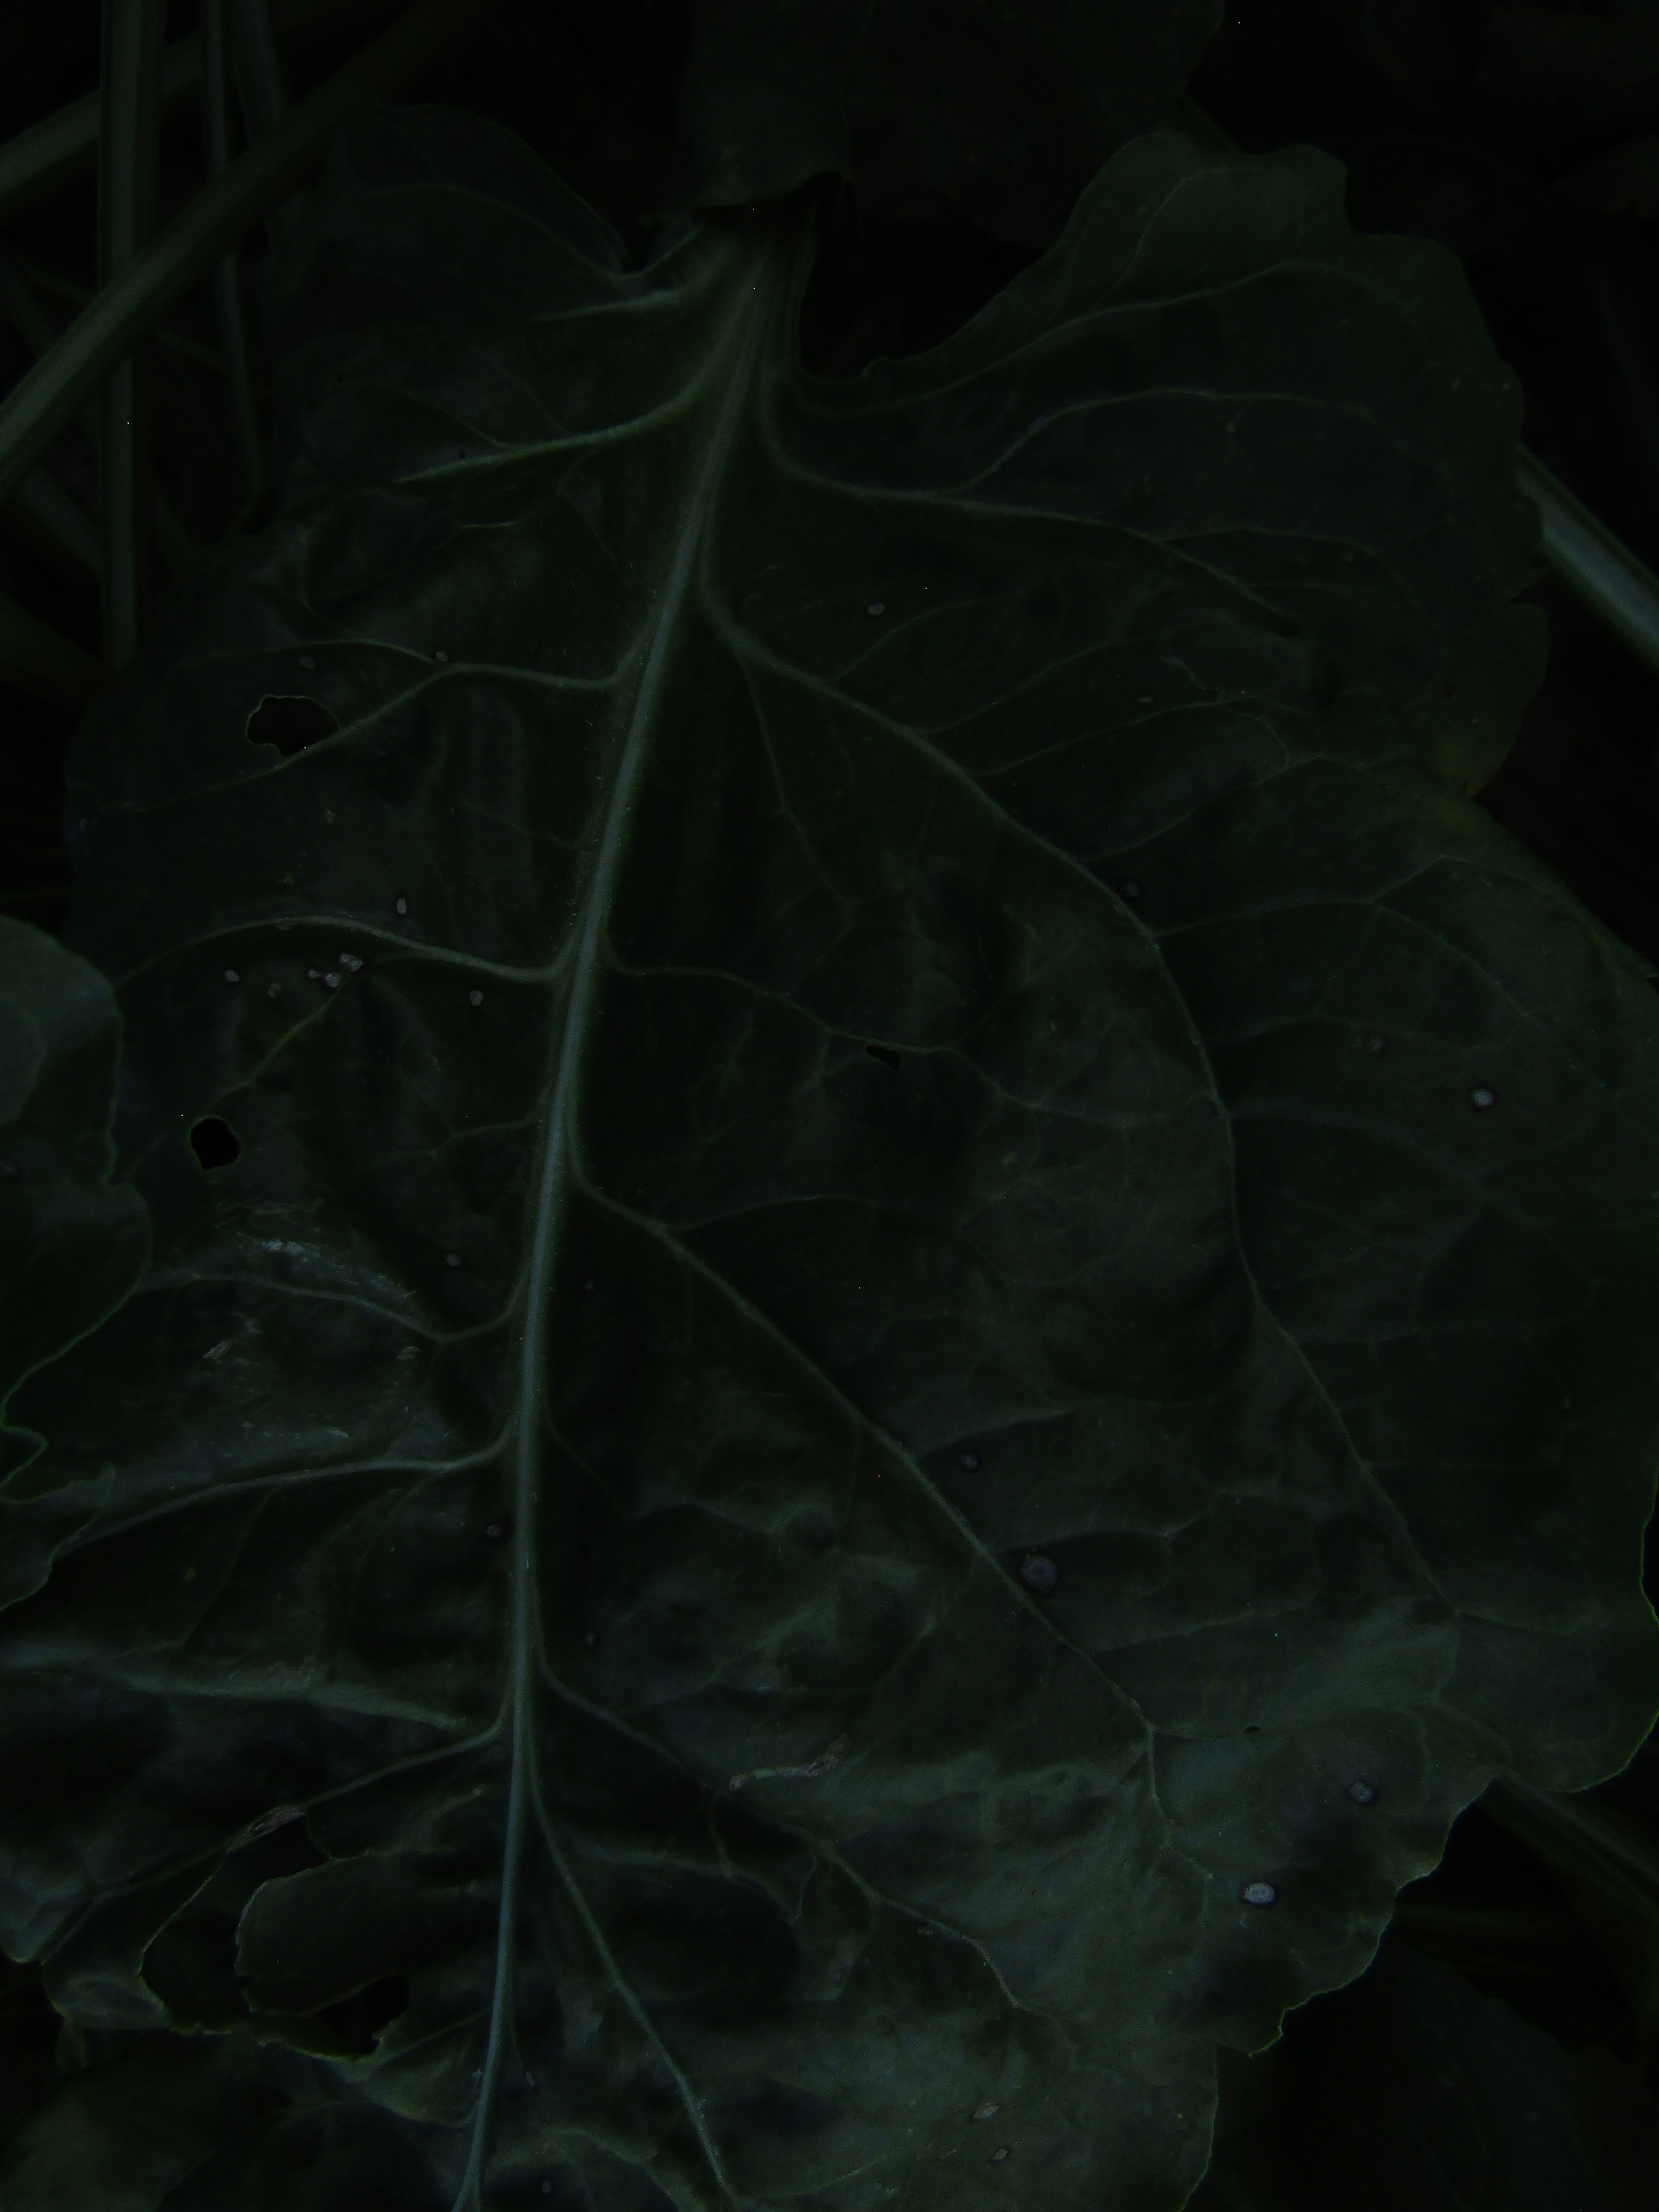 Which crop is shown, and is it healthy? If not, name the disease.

beet, cercospora
